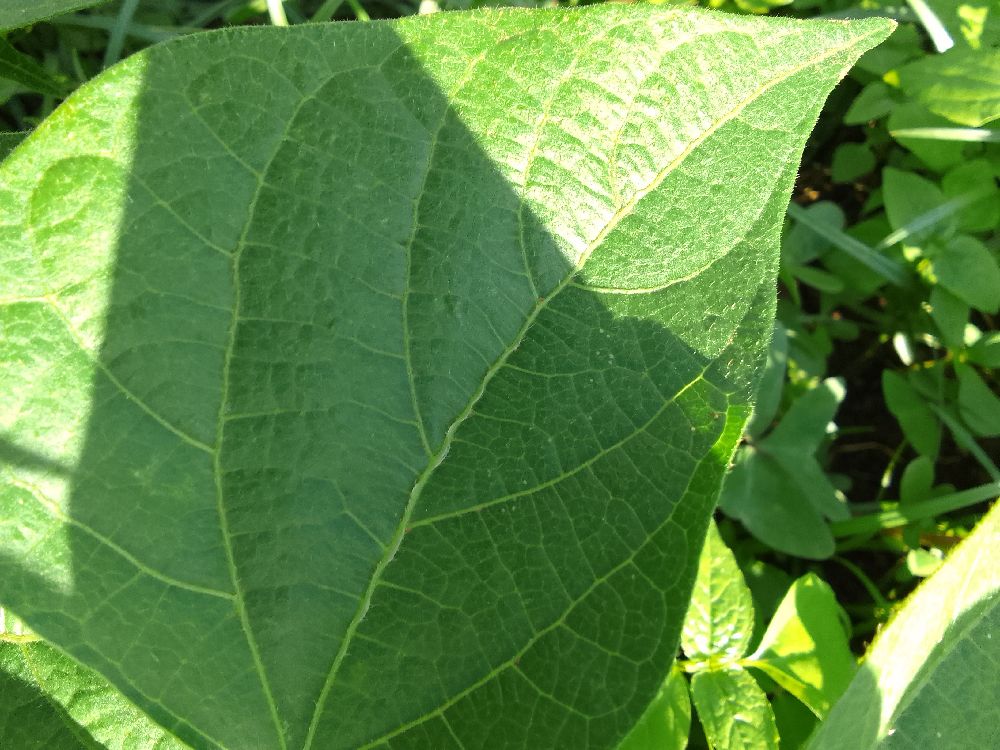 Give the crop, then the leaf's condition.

common bean, healthy
